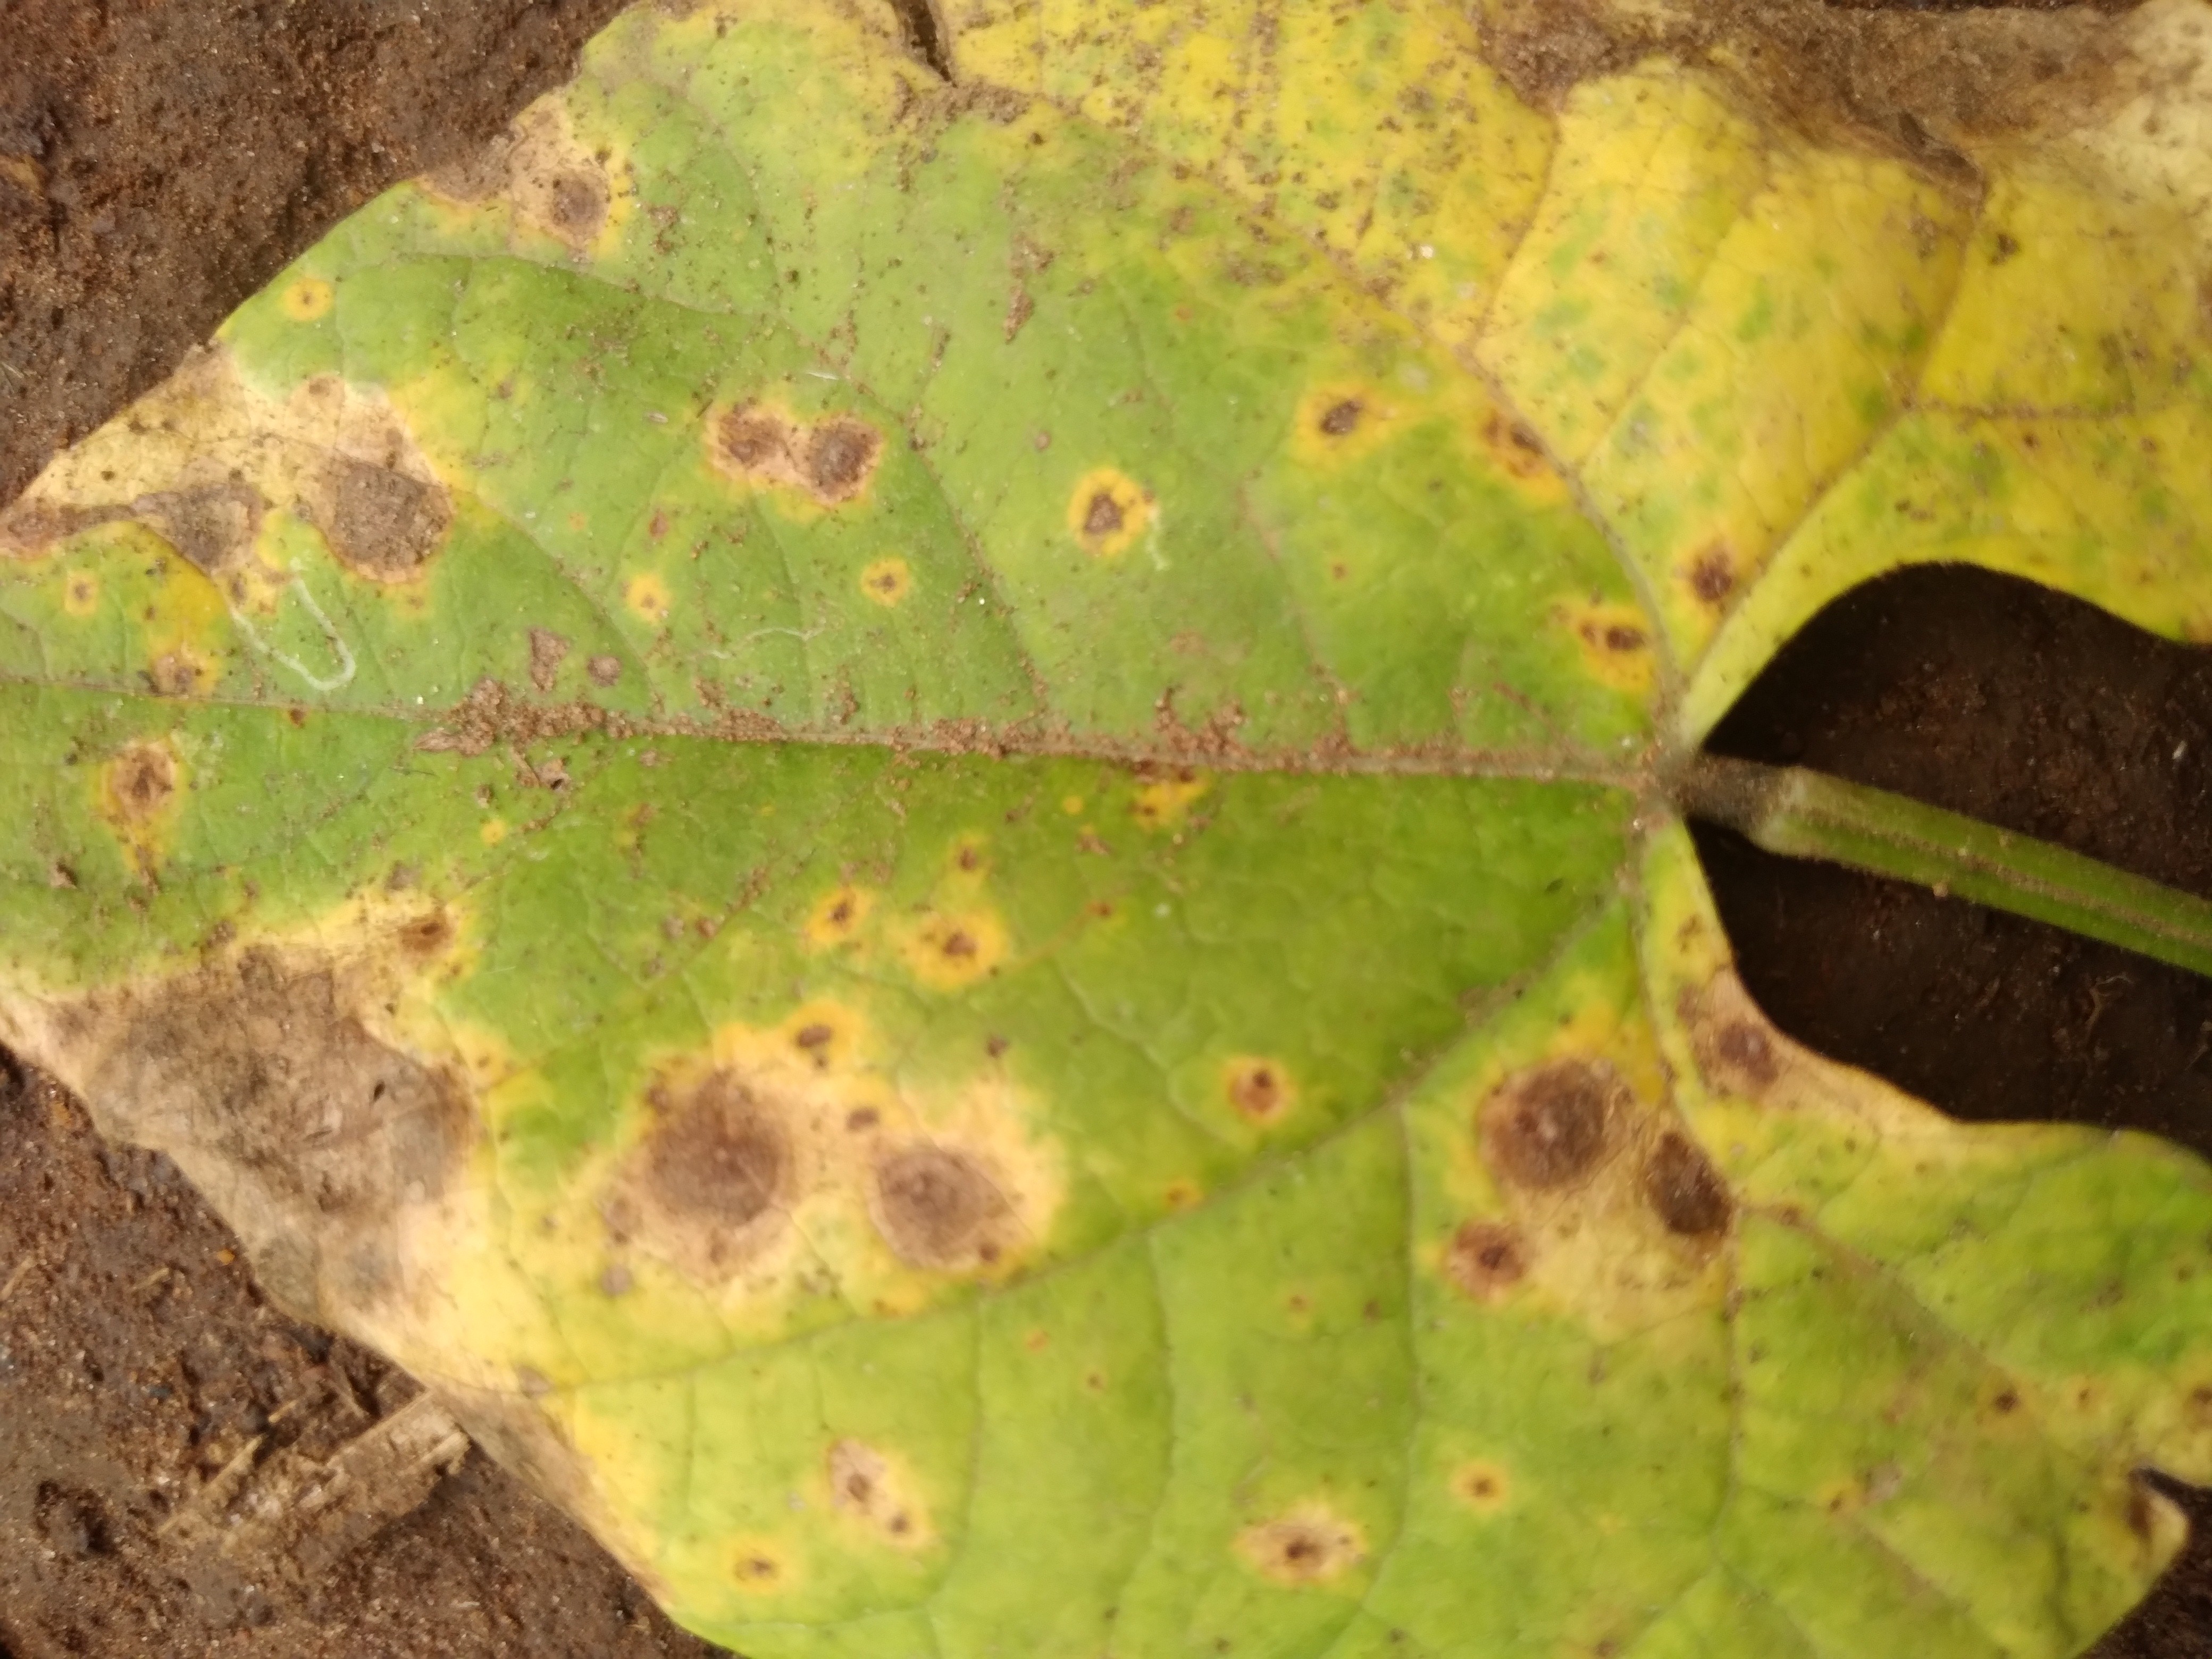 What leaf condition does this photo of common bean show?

rust
